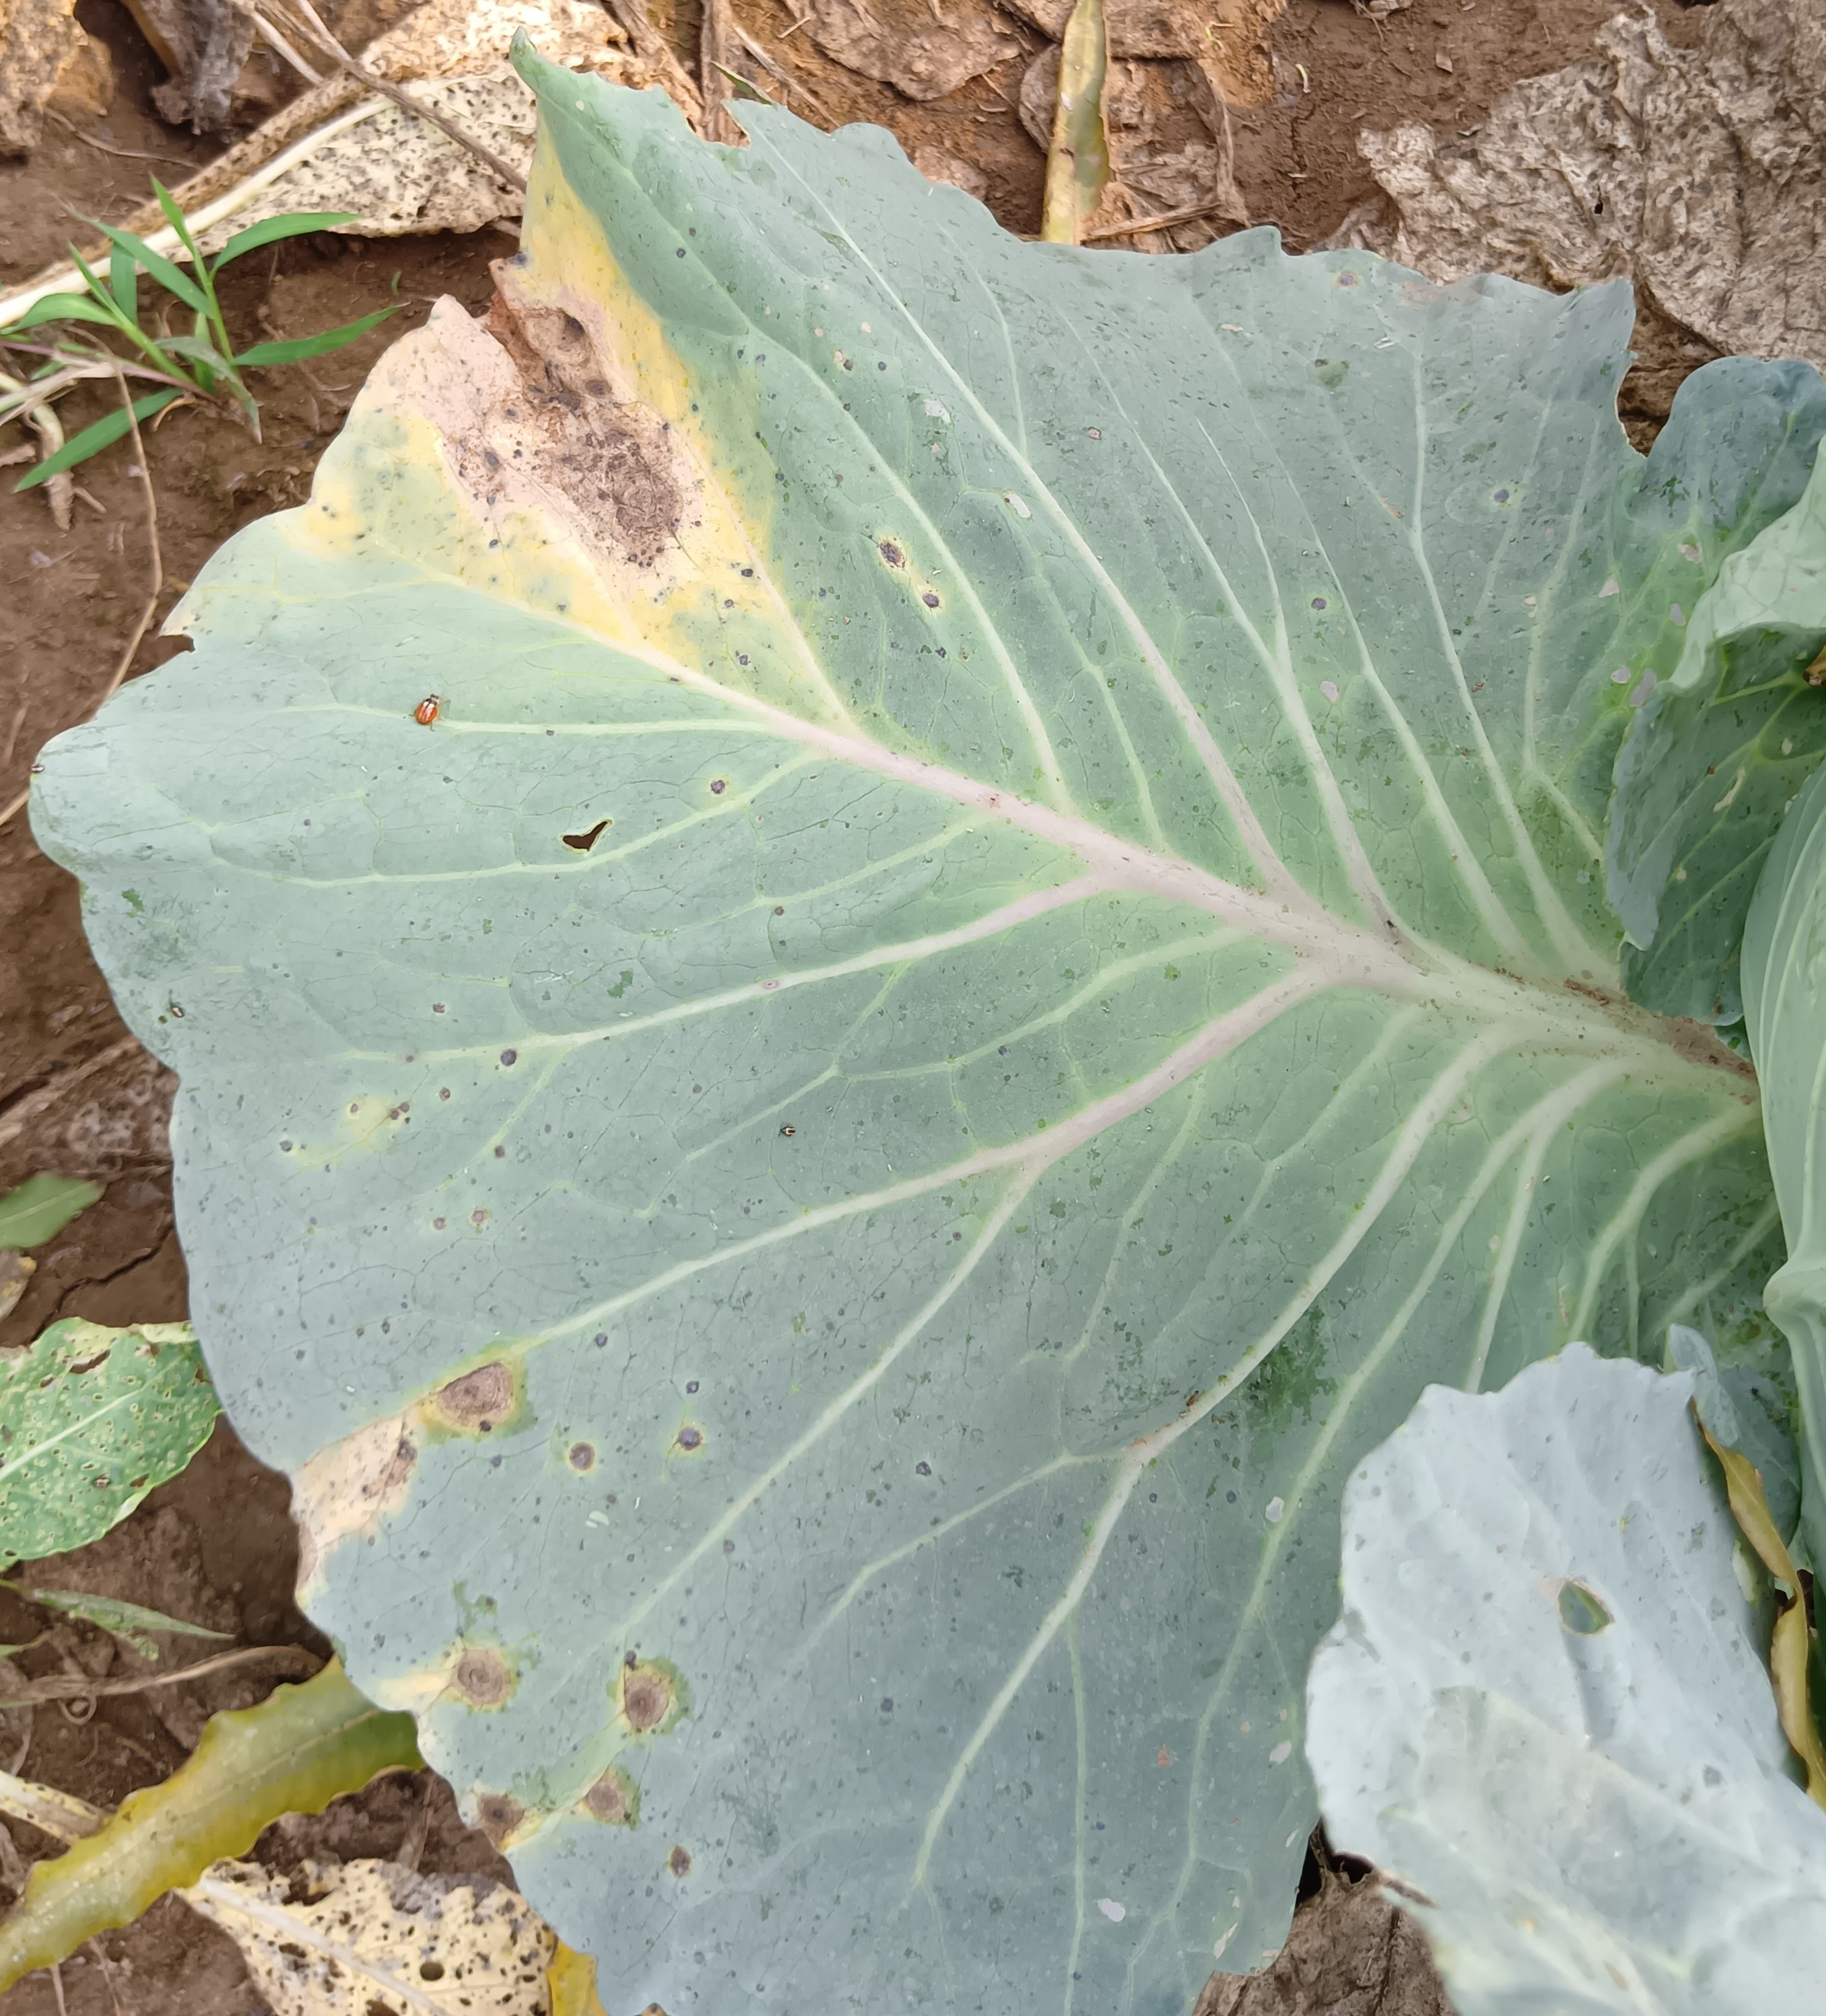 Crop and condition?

cabbage, alternaria
